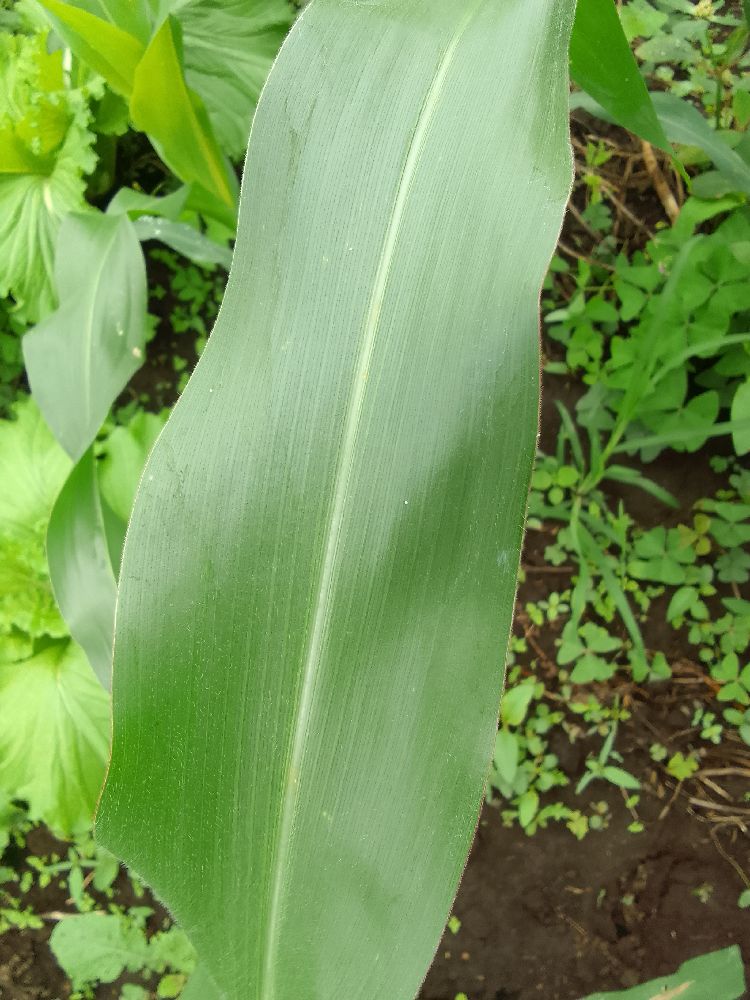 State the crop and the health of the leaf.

maize, healthy
